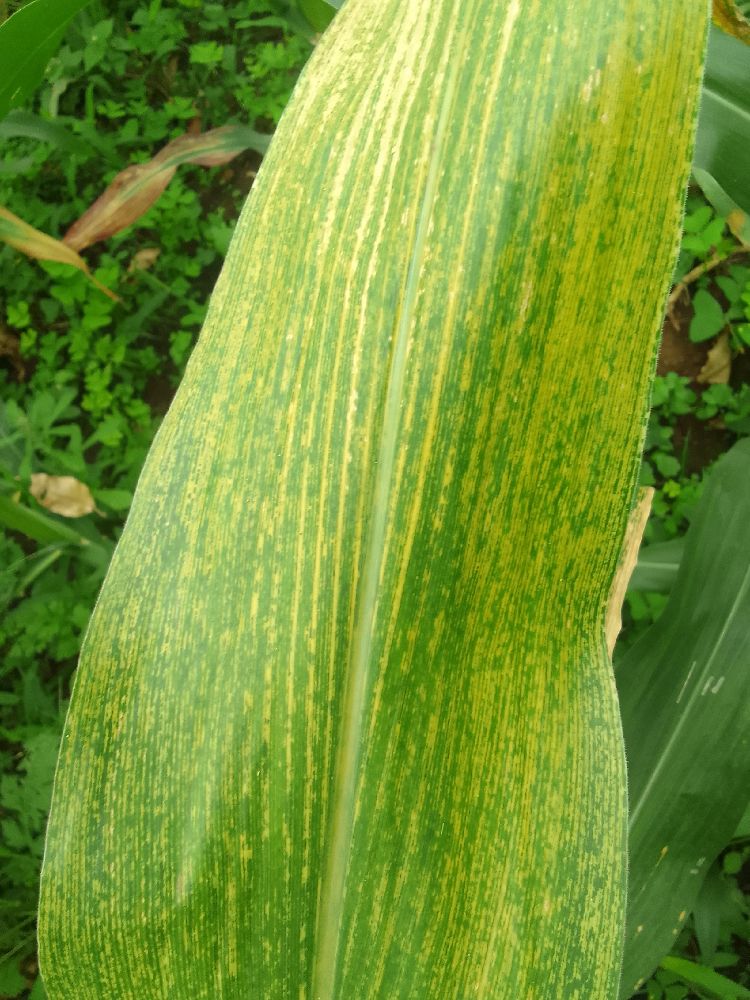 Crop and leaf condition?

maize, maize lethal necrosis
